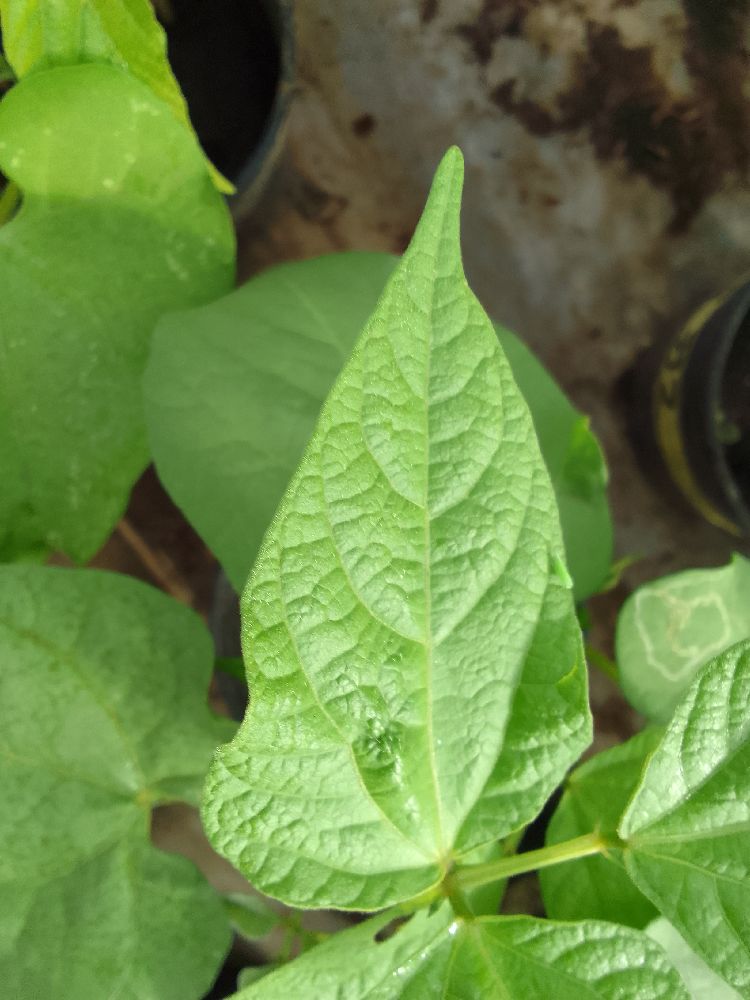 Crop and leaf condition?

common bean, healthy
